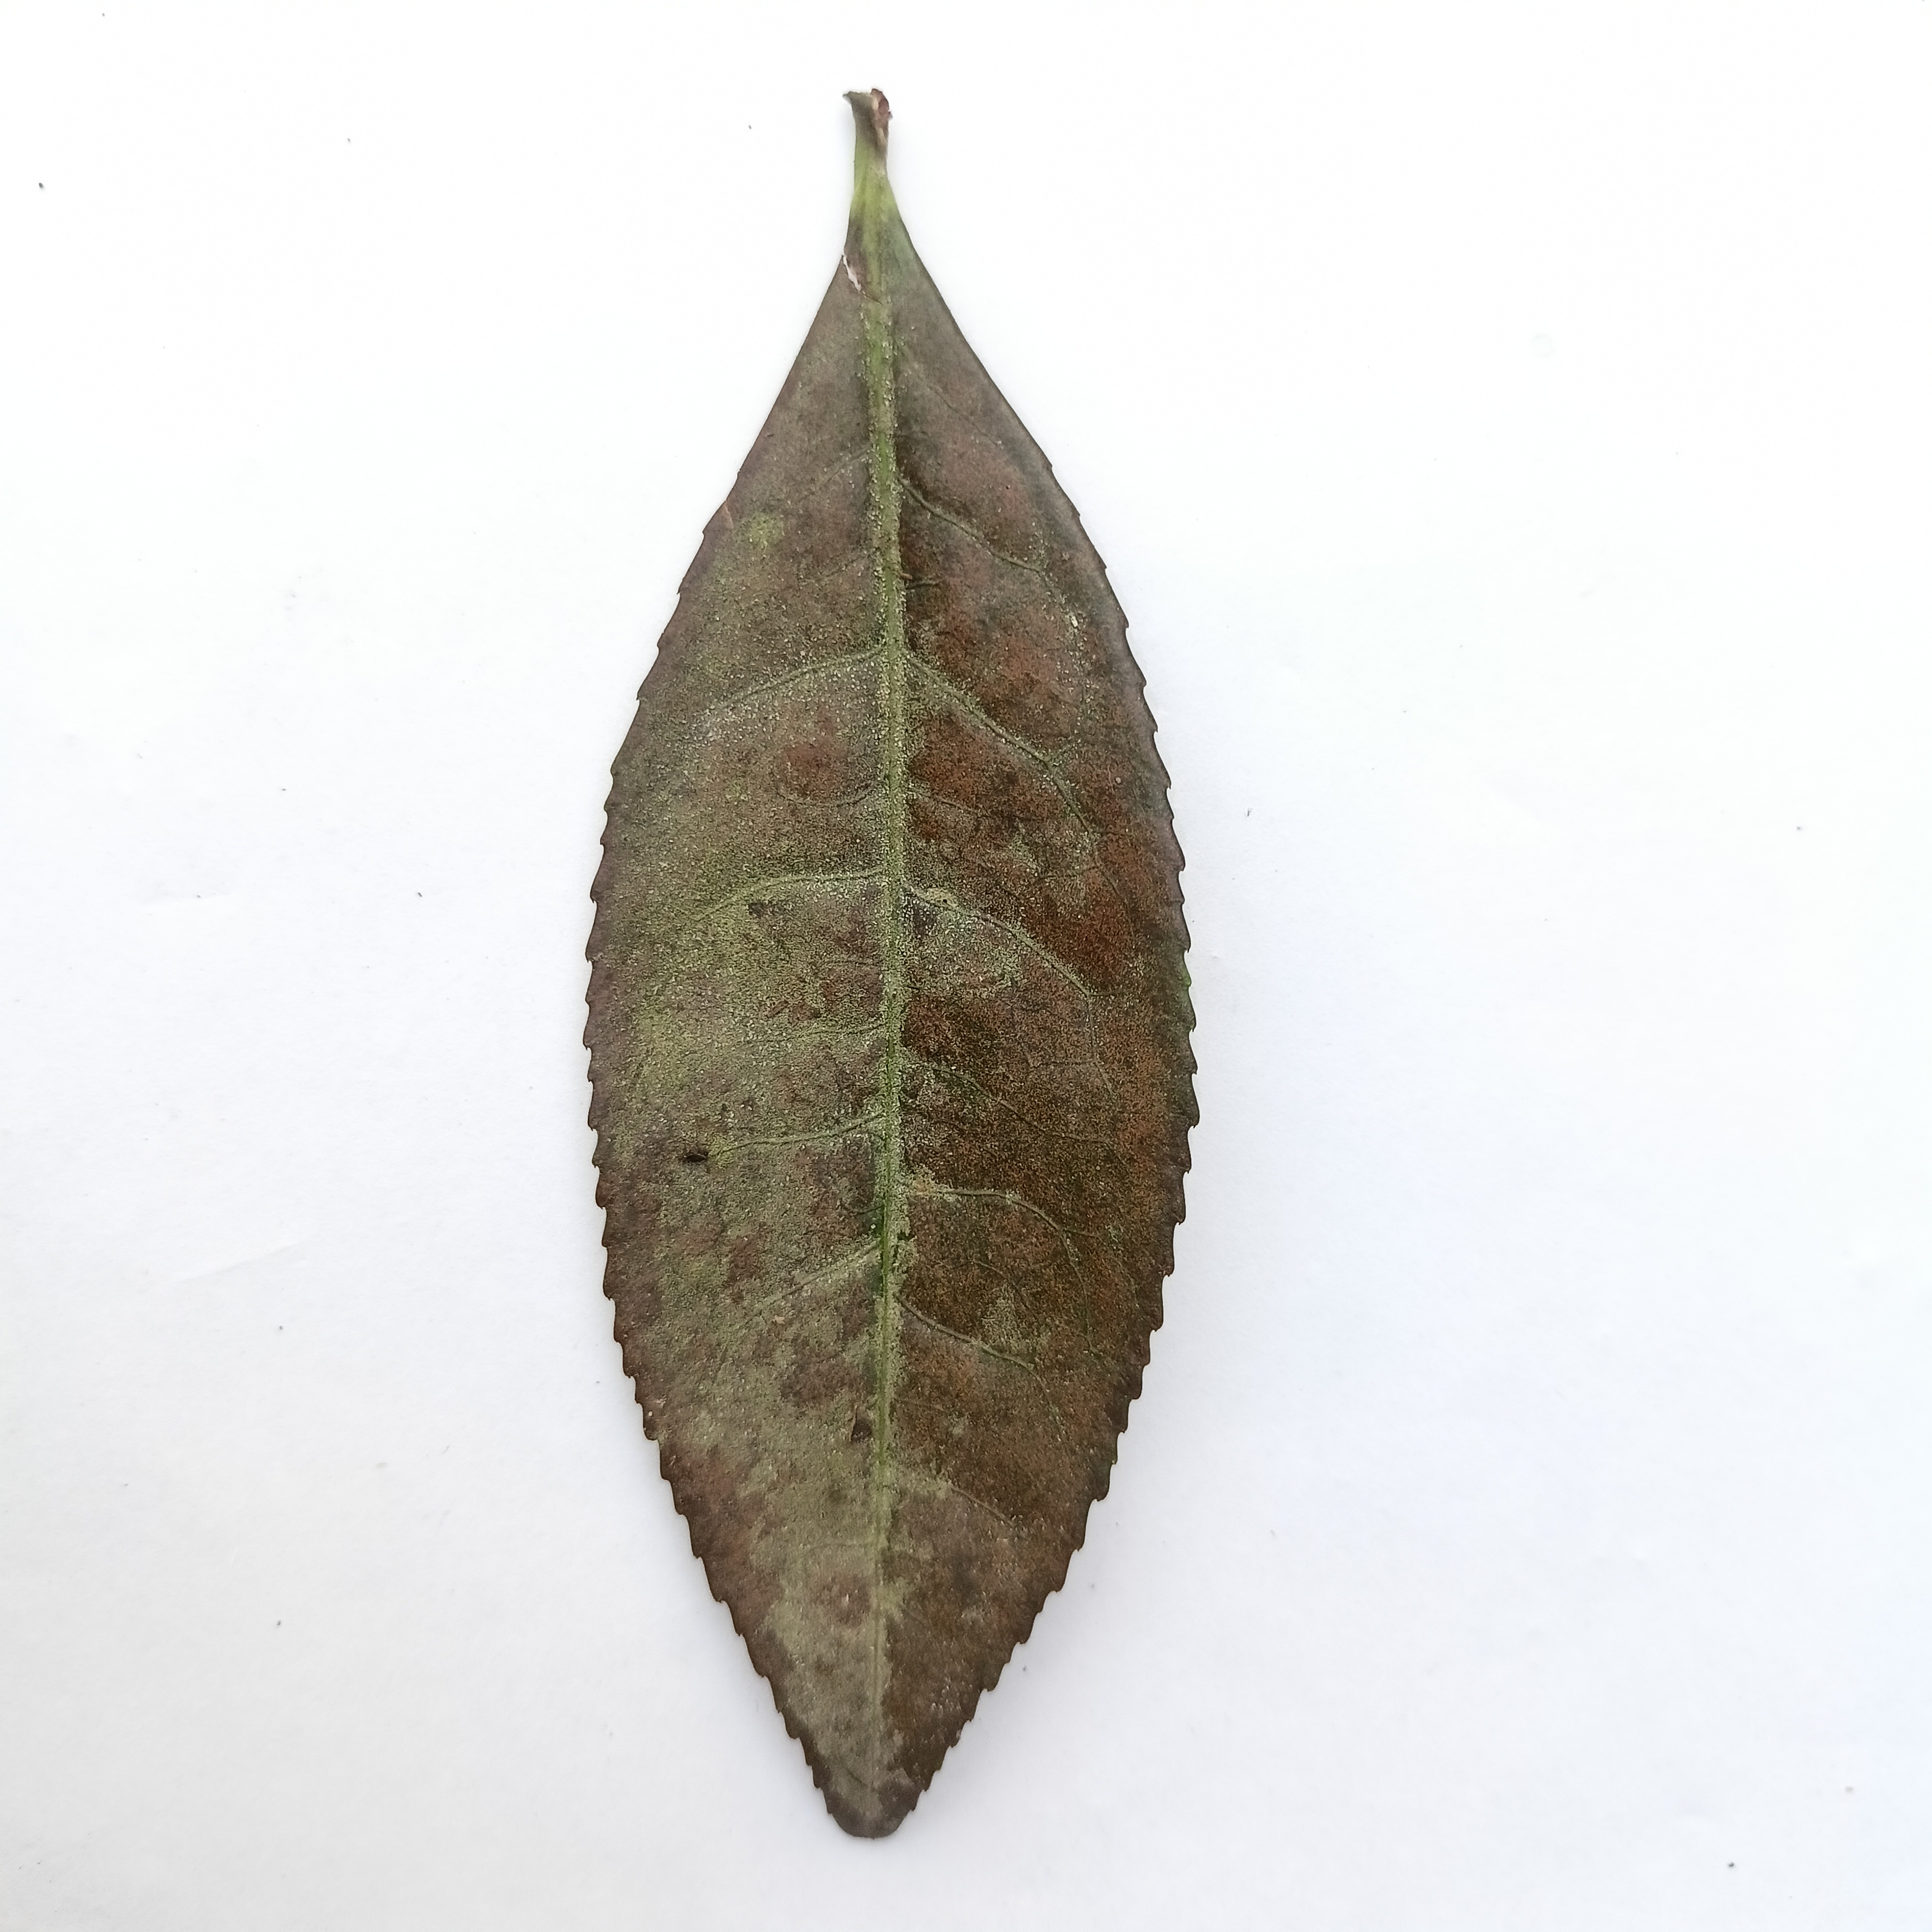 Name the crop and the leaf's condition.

tea, red rust
